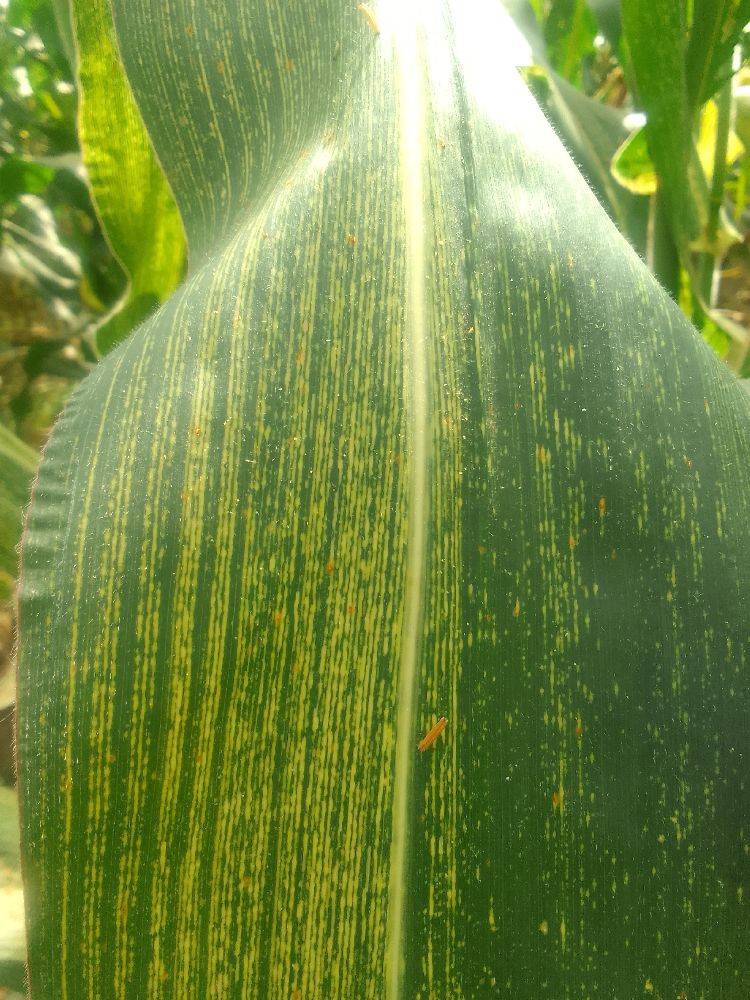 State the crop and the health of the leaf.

maize, maize streak virus
